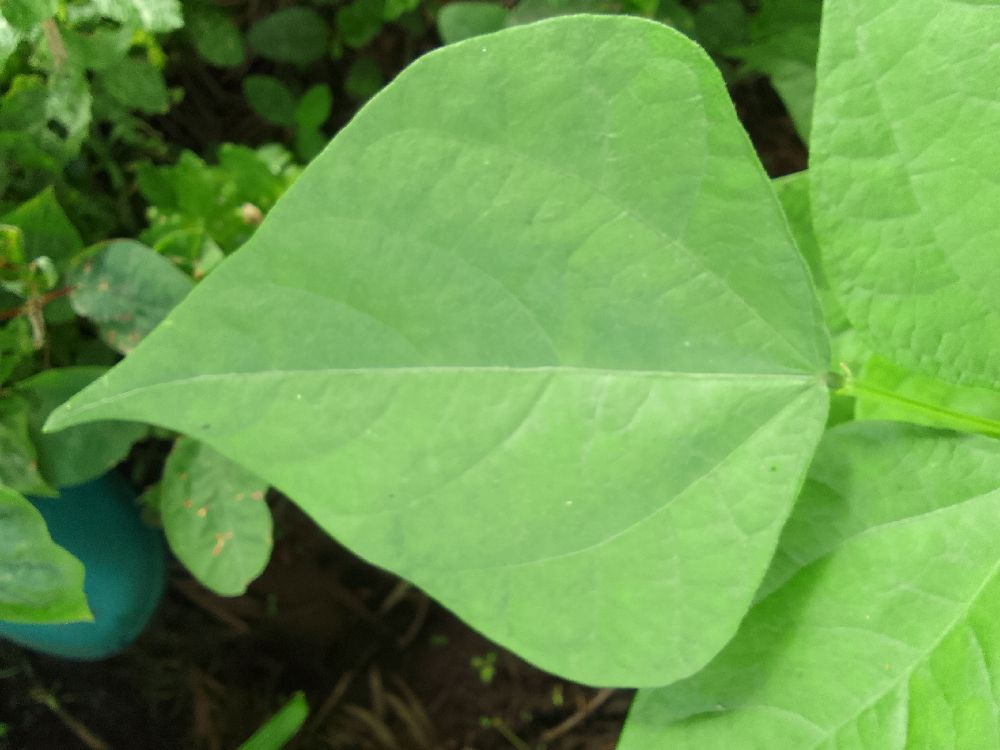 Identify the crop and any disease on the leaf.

common bean, healthy
